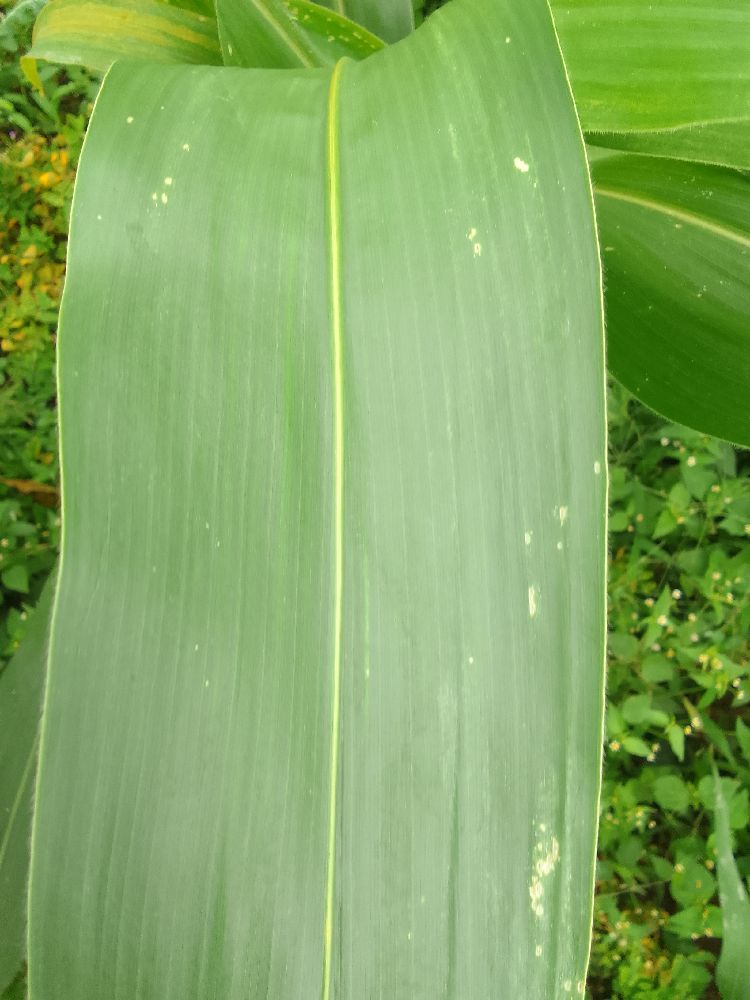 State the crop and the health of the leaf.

maize, healthy
